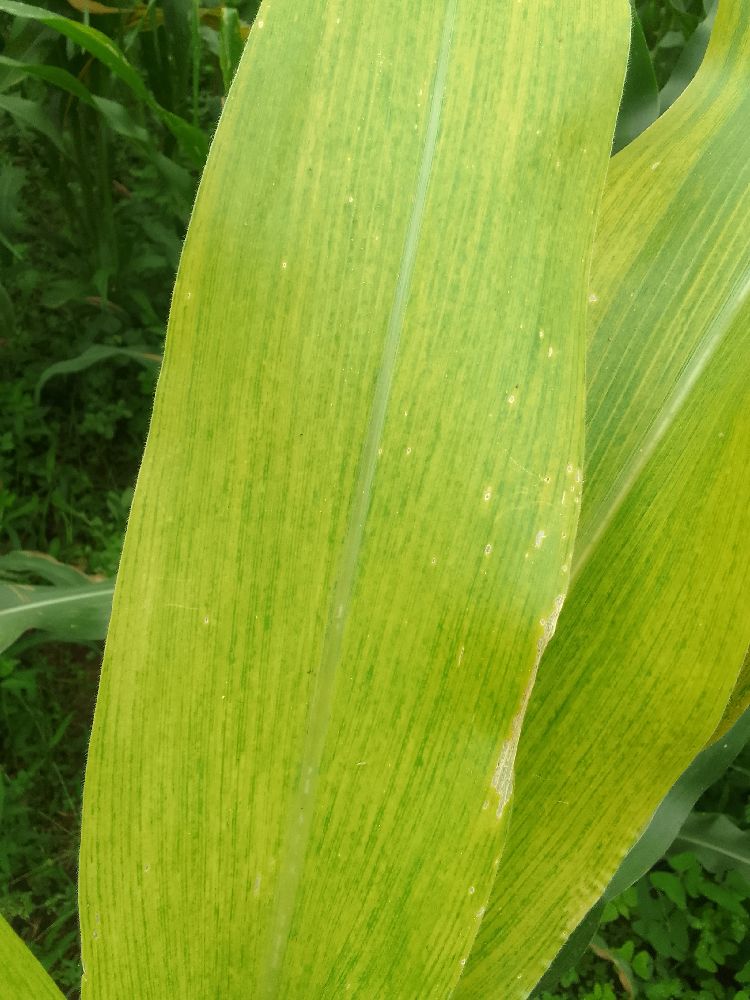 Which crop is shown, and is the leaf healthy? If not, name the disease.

maize, maize lethal necrosis
